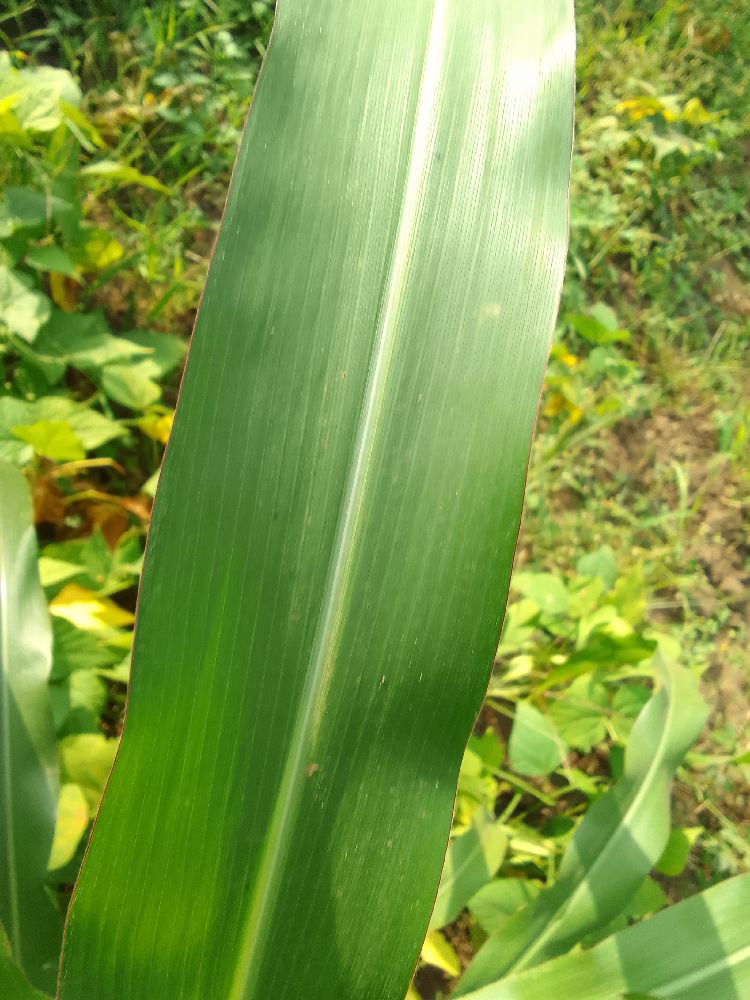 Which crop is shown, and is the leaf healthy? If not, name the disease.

maize, healthy
